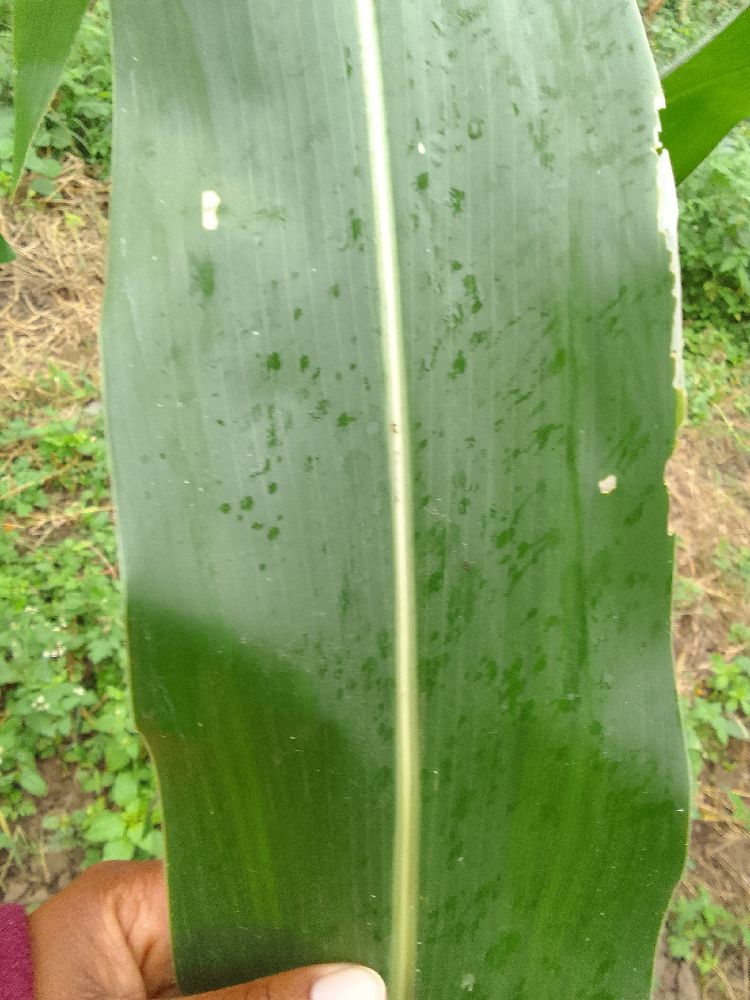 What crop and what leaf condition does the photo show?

maize, healthy
